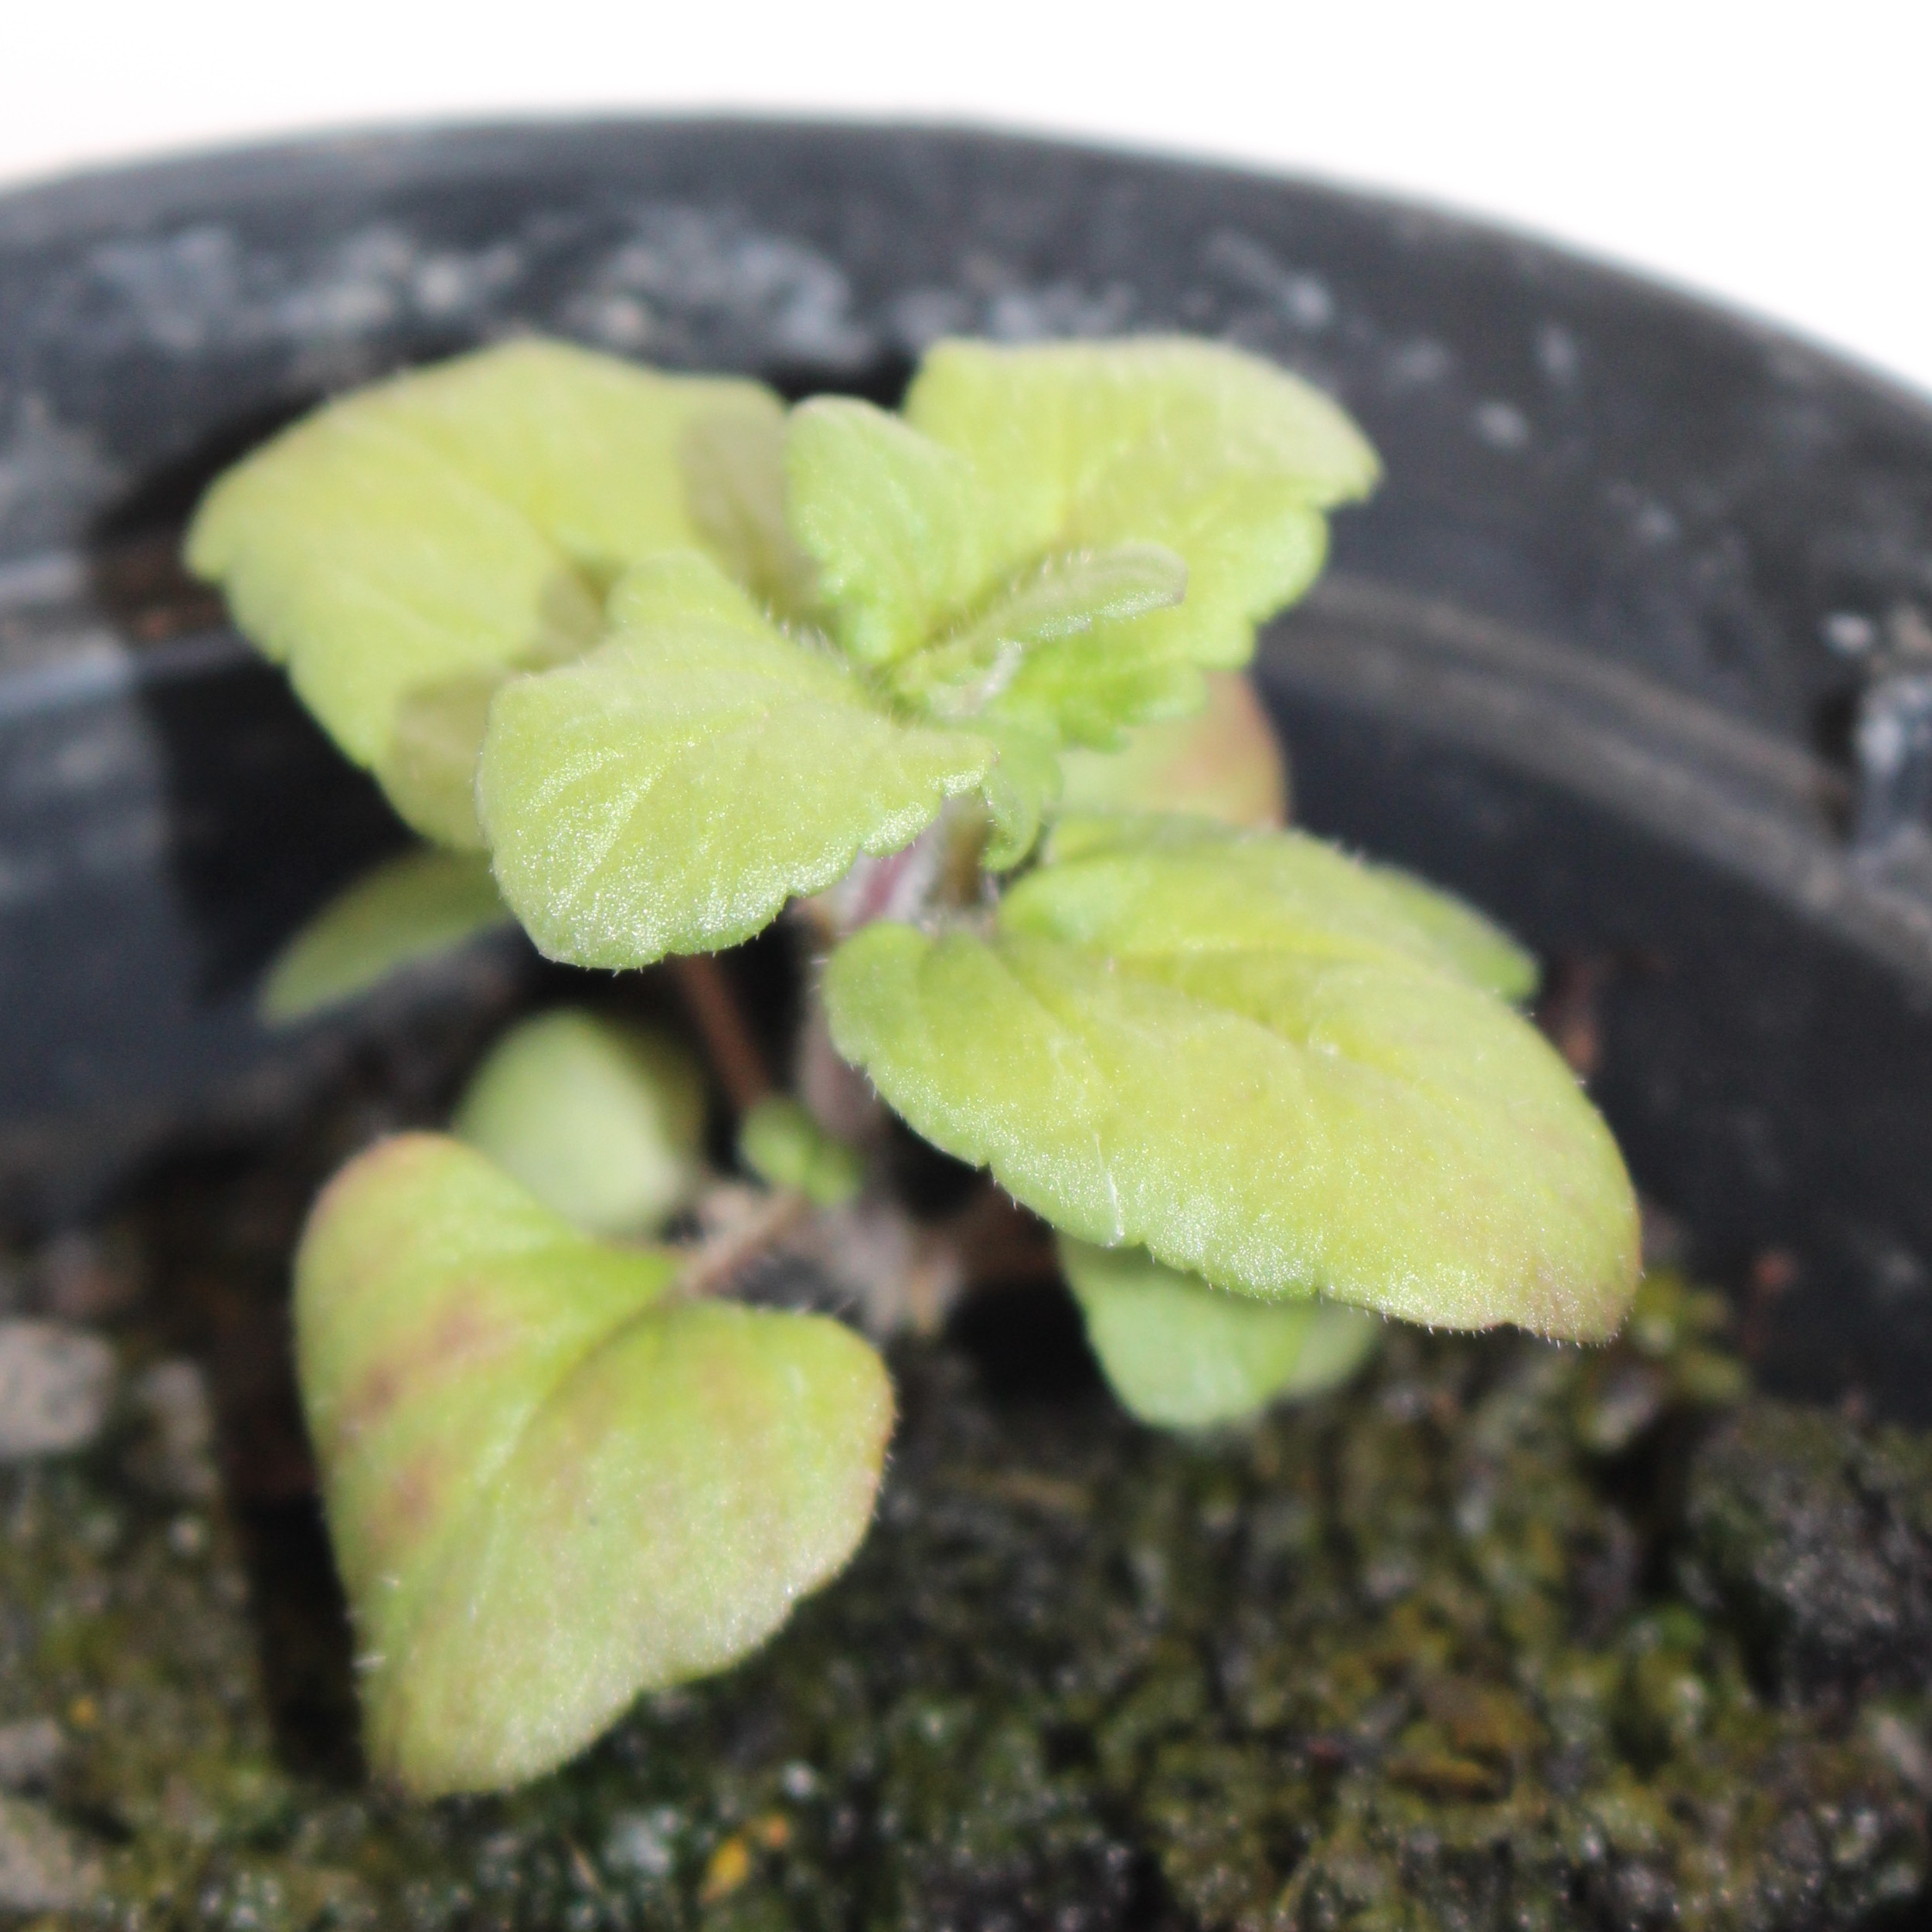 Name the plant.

Veronica persica
